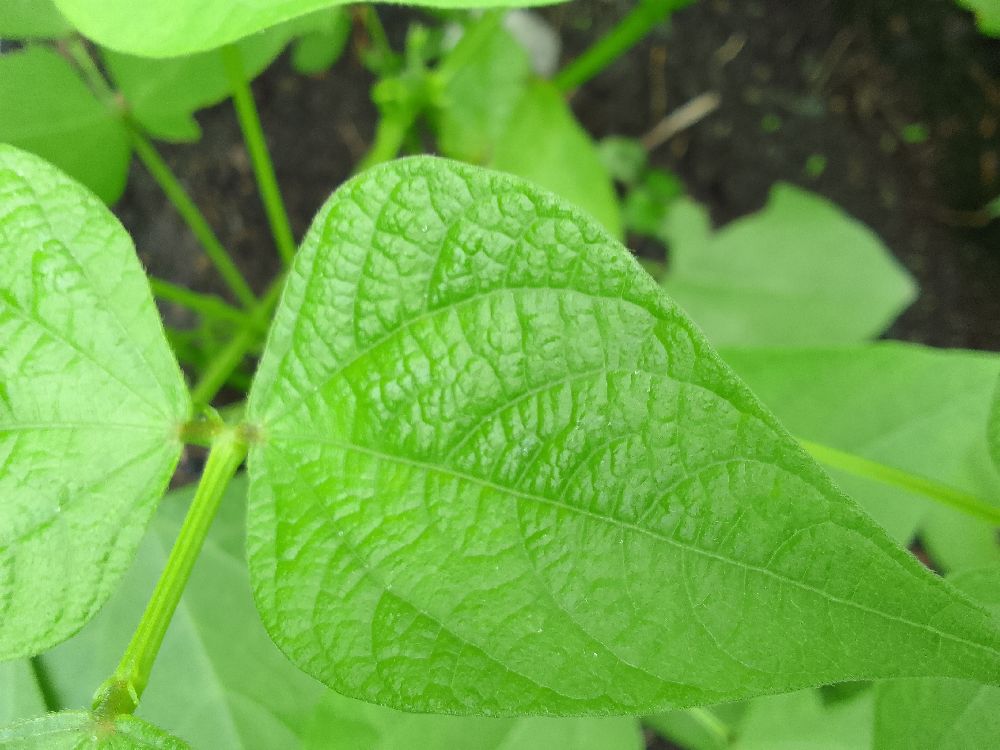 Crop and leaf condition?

common bean, healthy
